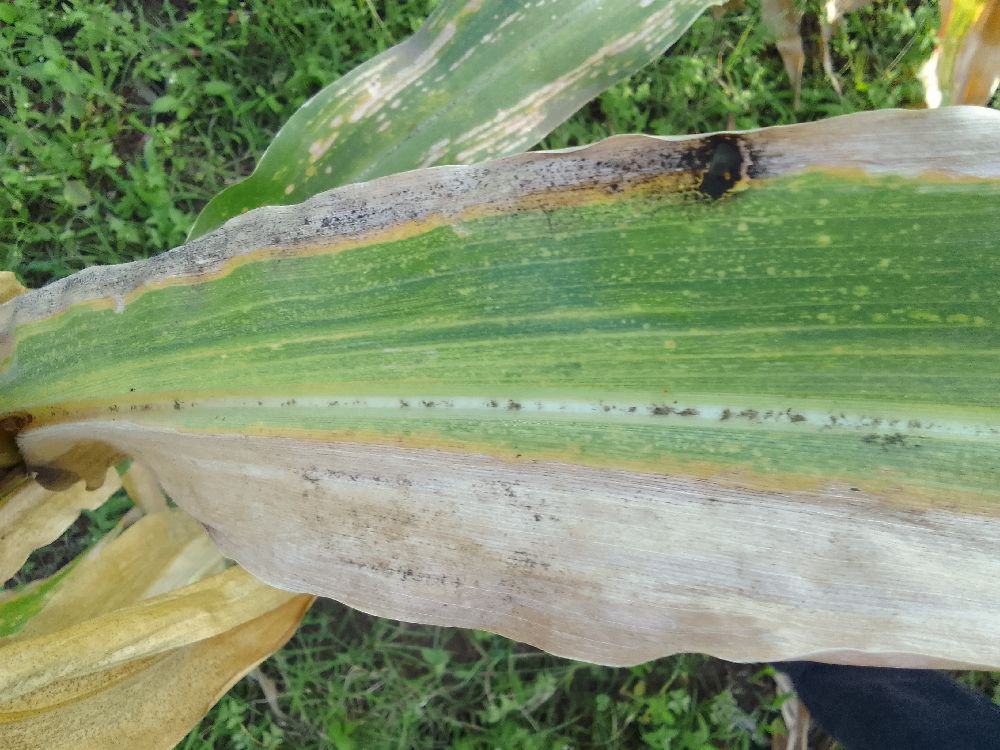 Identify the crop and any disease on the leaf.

maize, maize lethal necrosis
